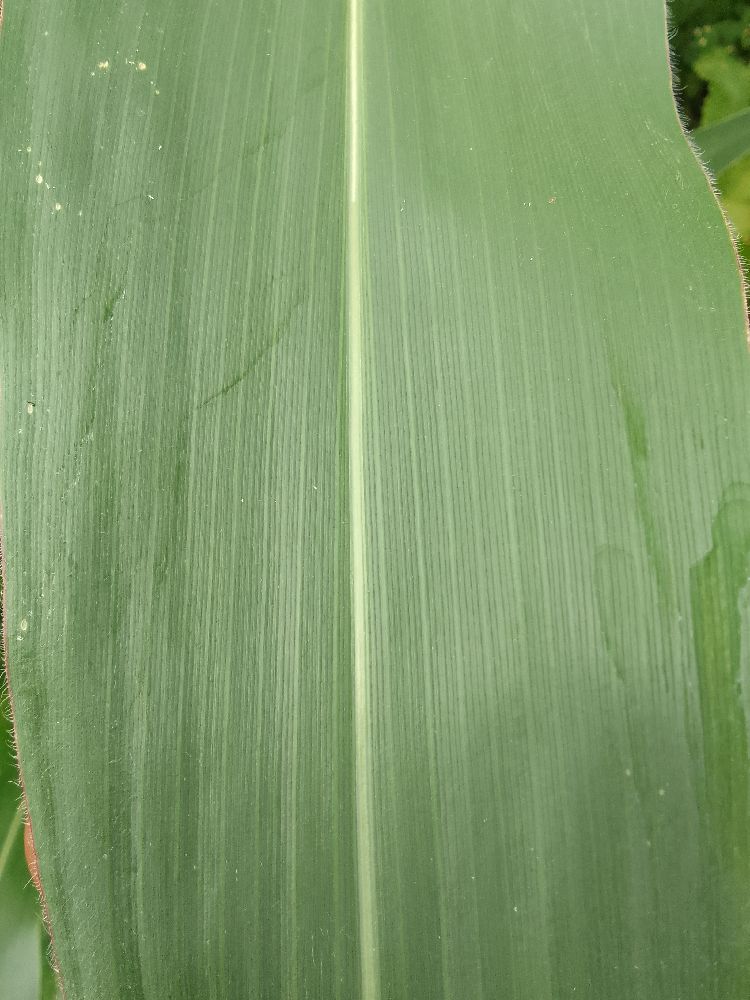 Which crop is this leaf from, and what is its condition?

maize, healthy
